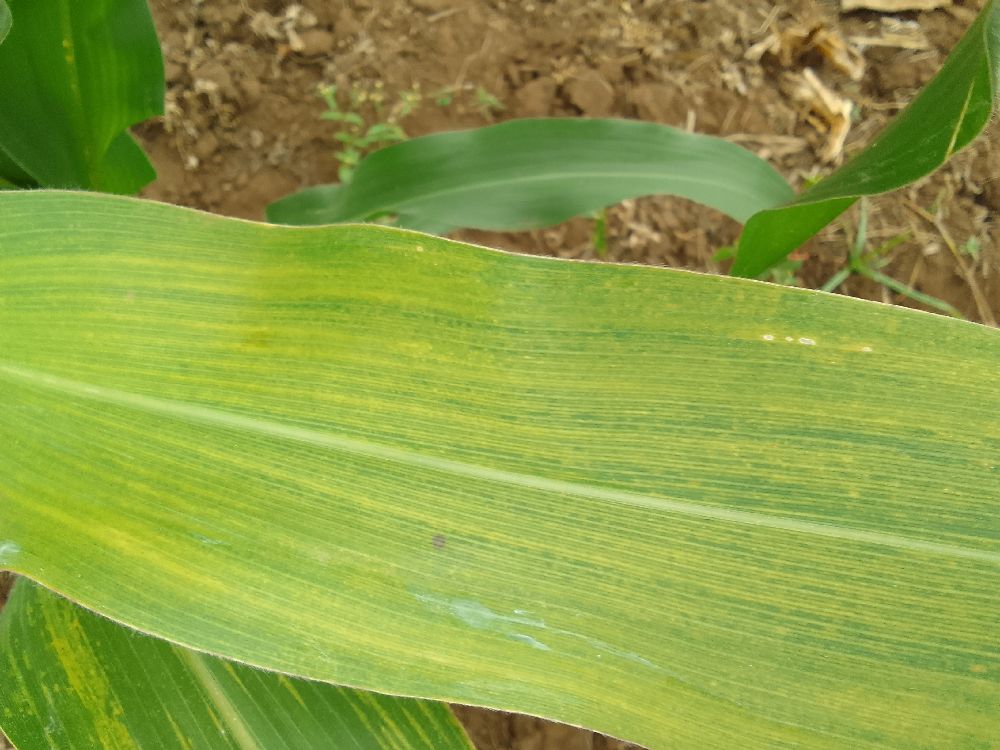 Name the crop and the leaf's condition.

maize, maize lethal necrosis
